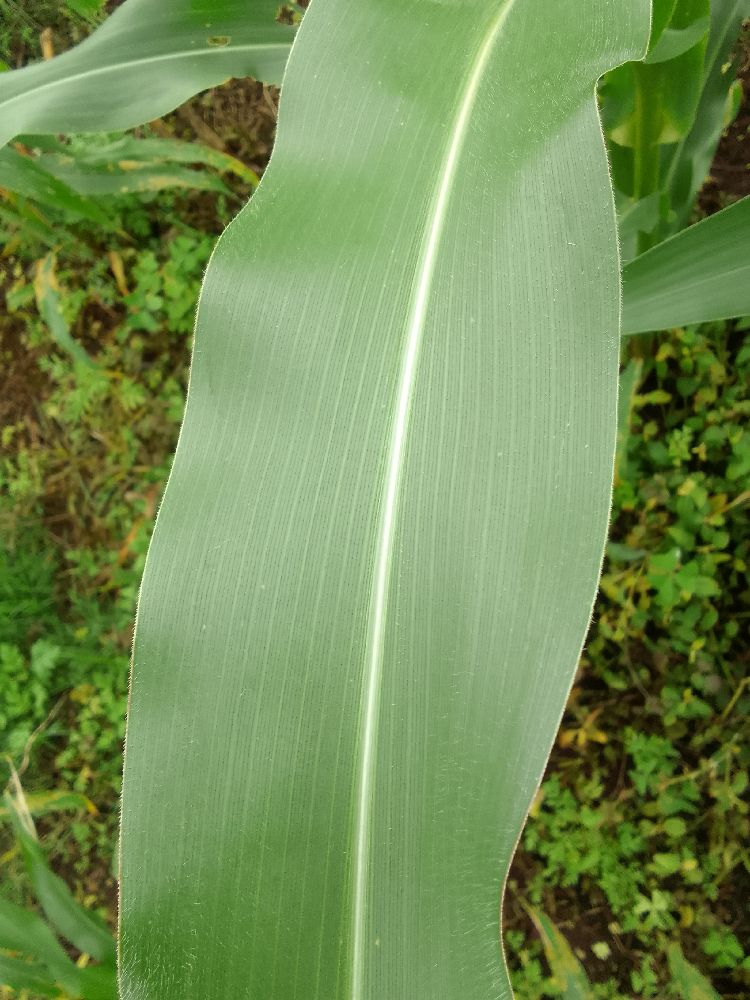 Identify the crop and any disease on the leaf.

maize, healthy
